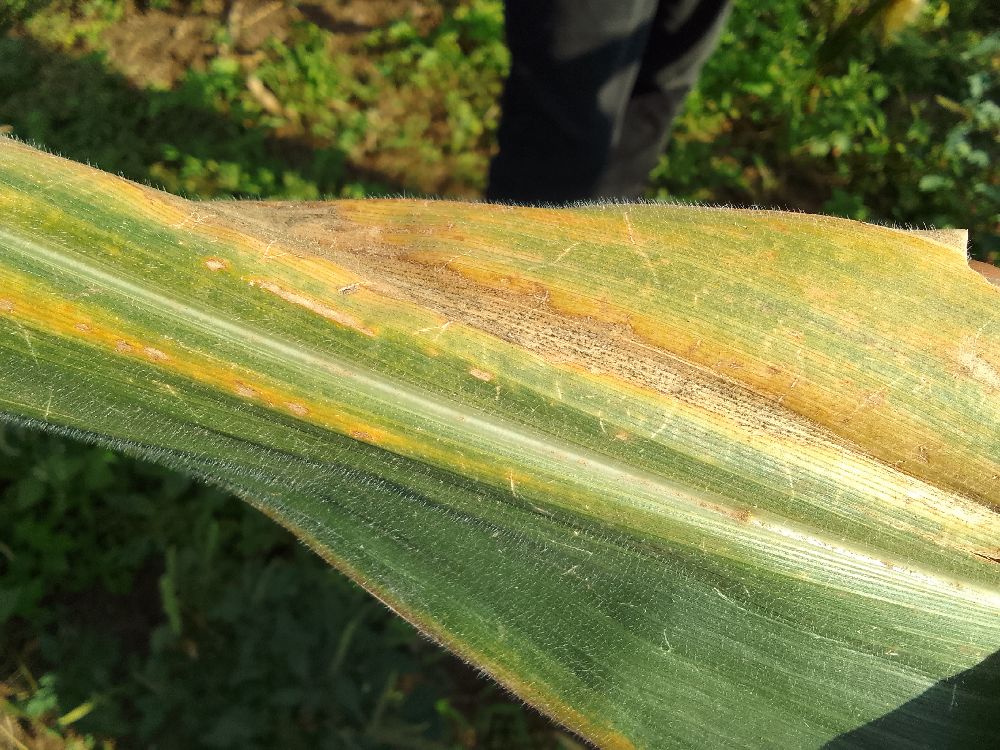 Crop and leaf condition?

maize, maize lethal necrosis
